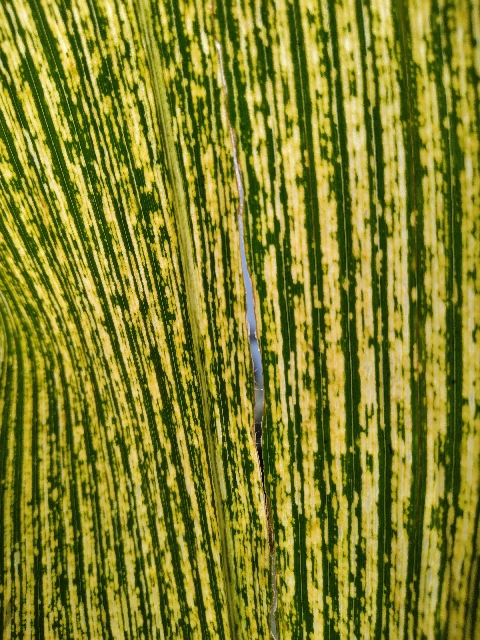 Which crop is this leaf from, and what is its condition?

maize, maize streak virus
